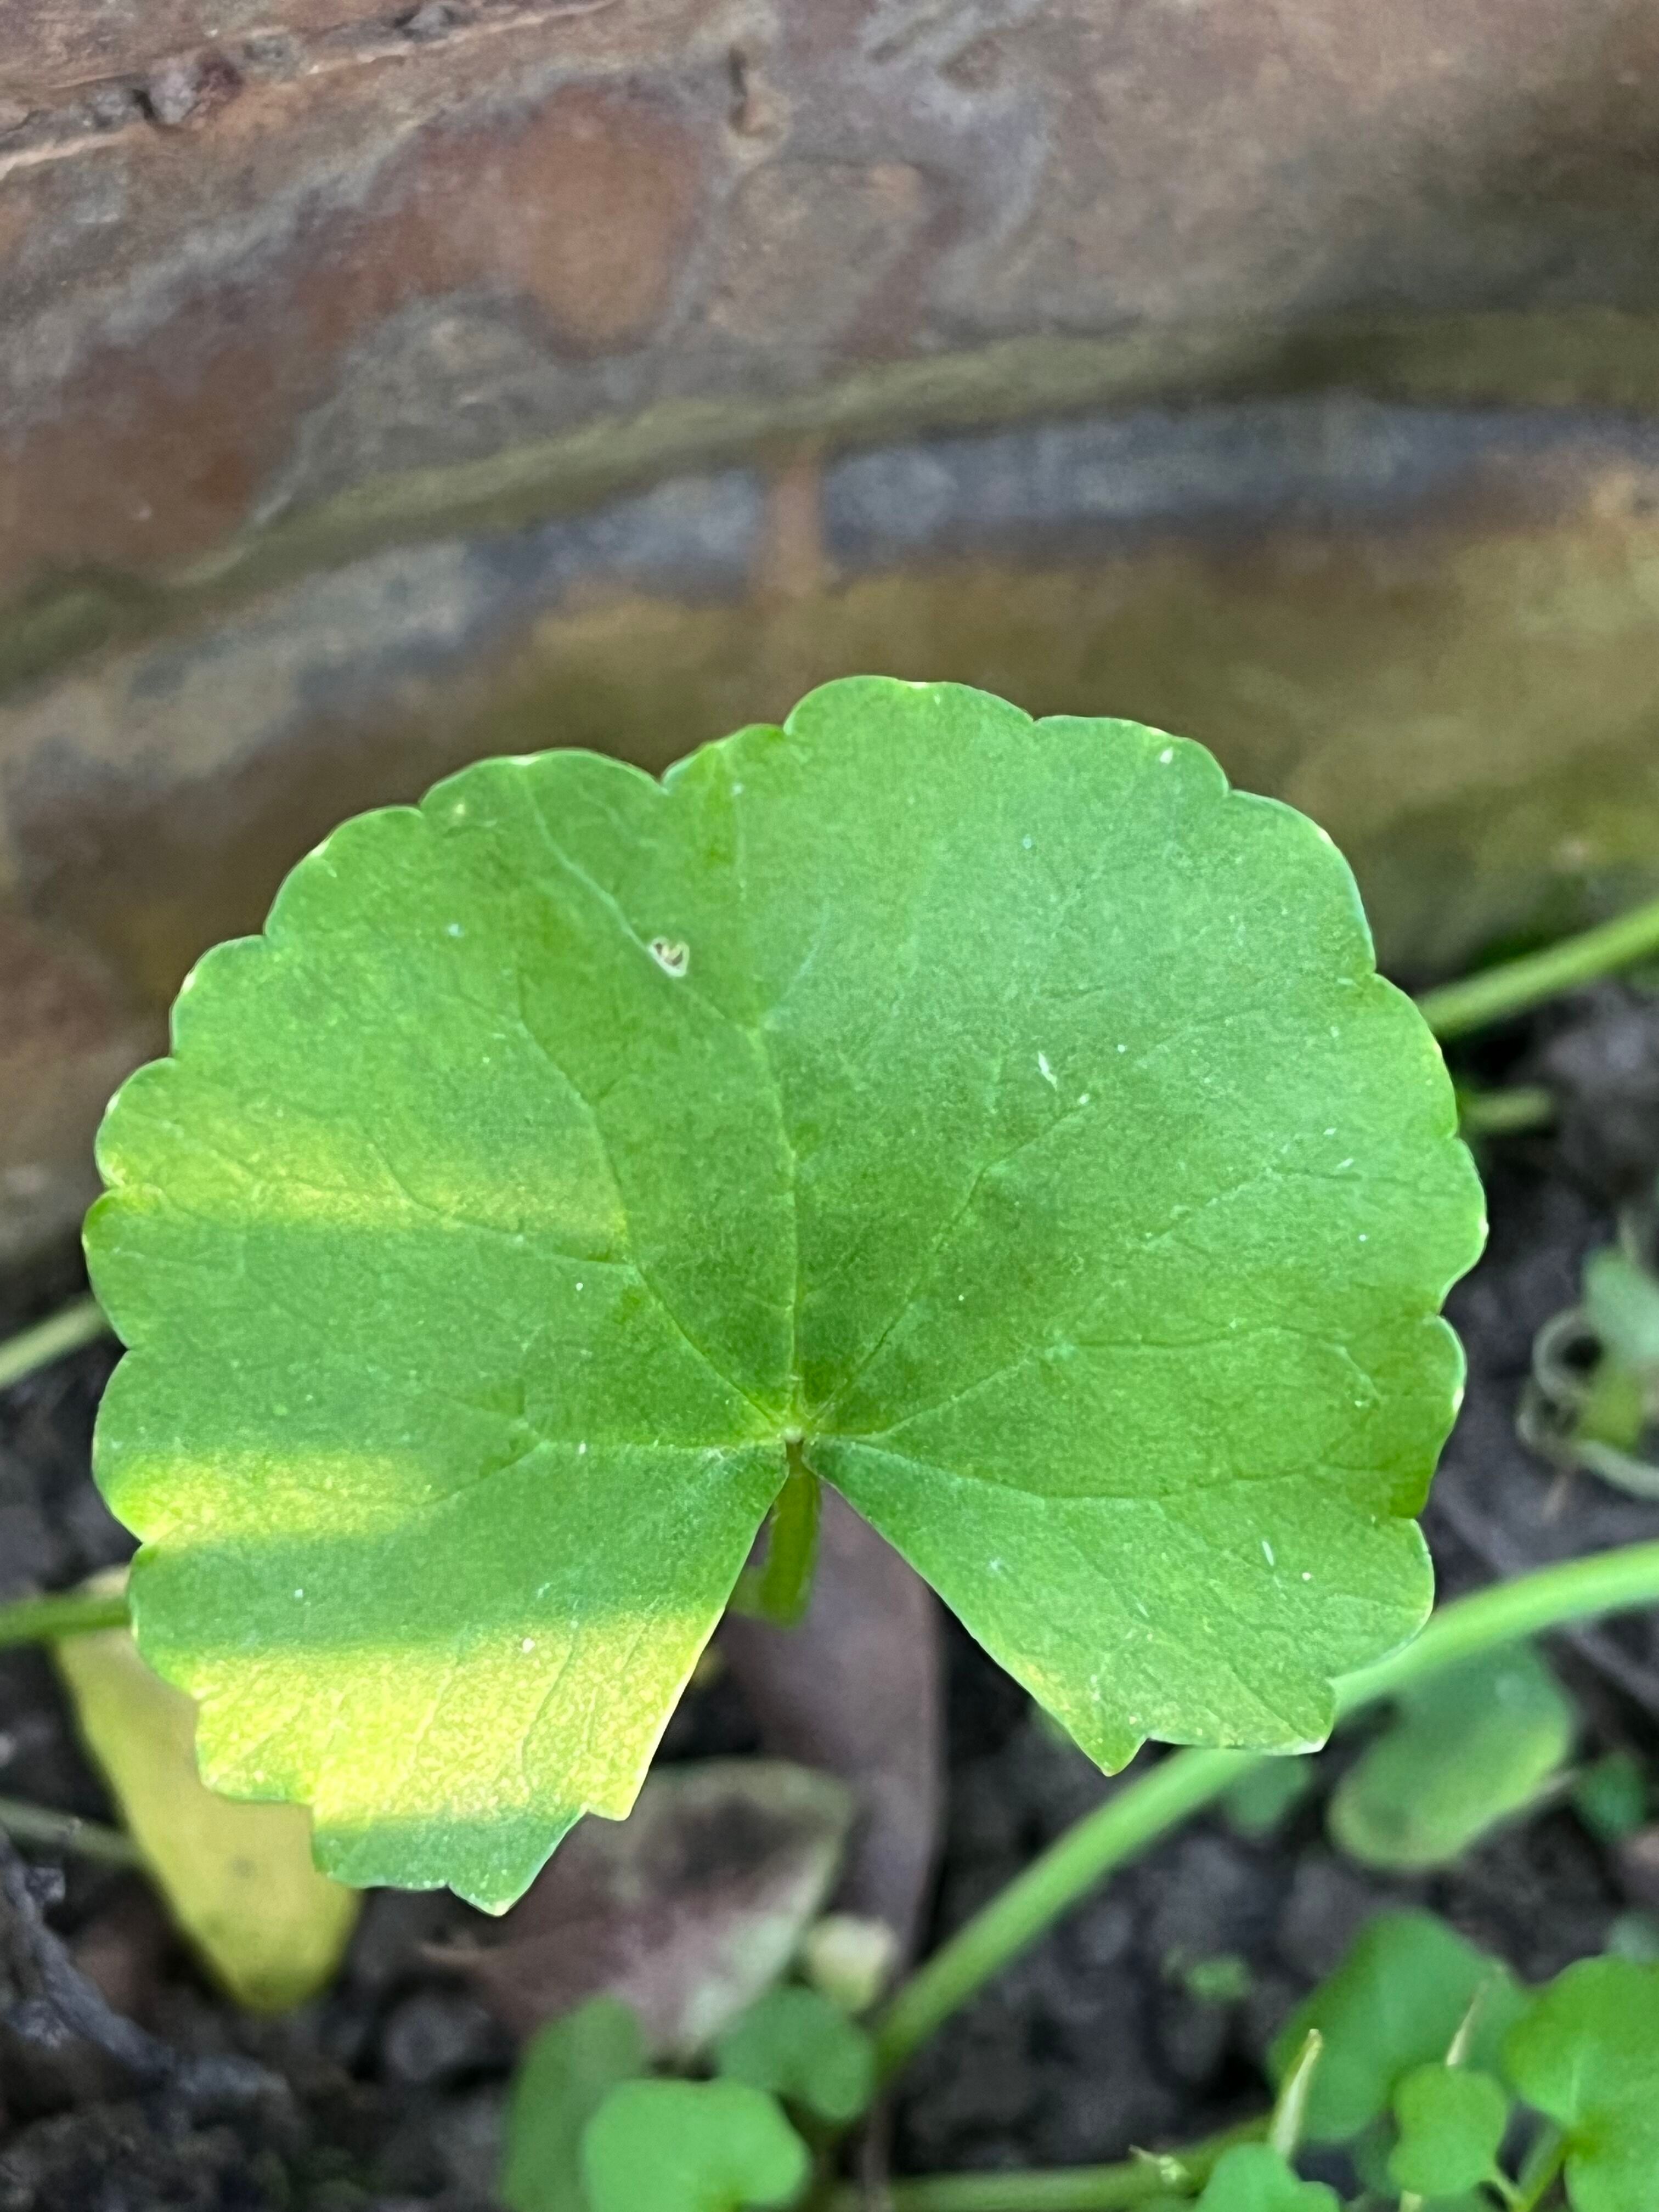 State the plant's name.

thankuni
